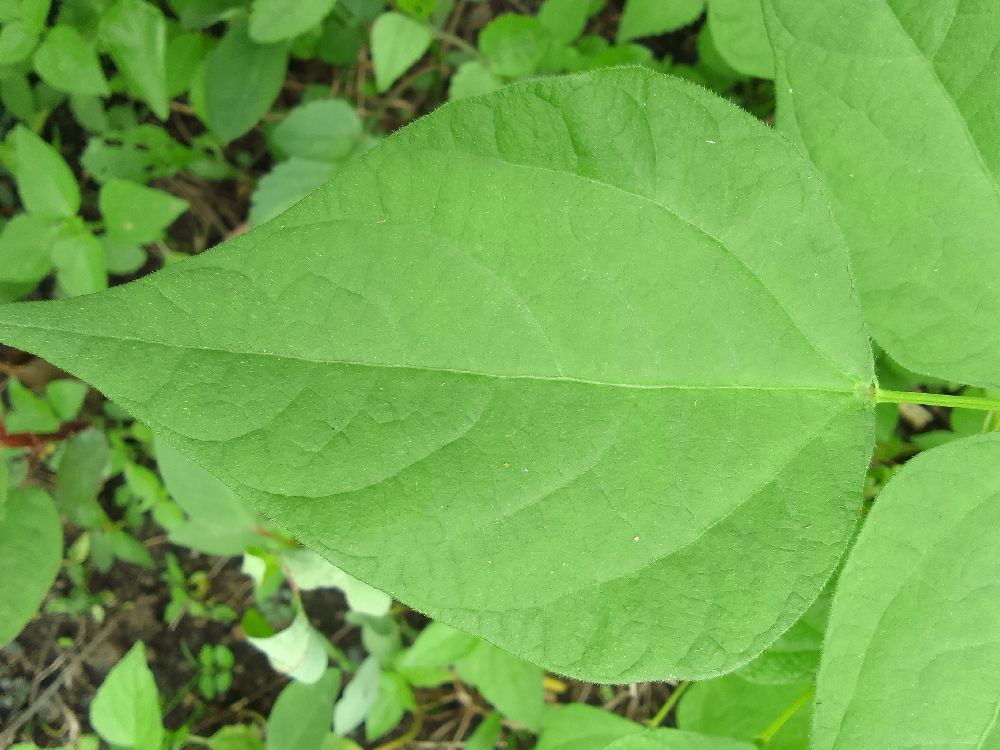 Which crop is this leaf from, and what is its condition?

common bean, healthy
